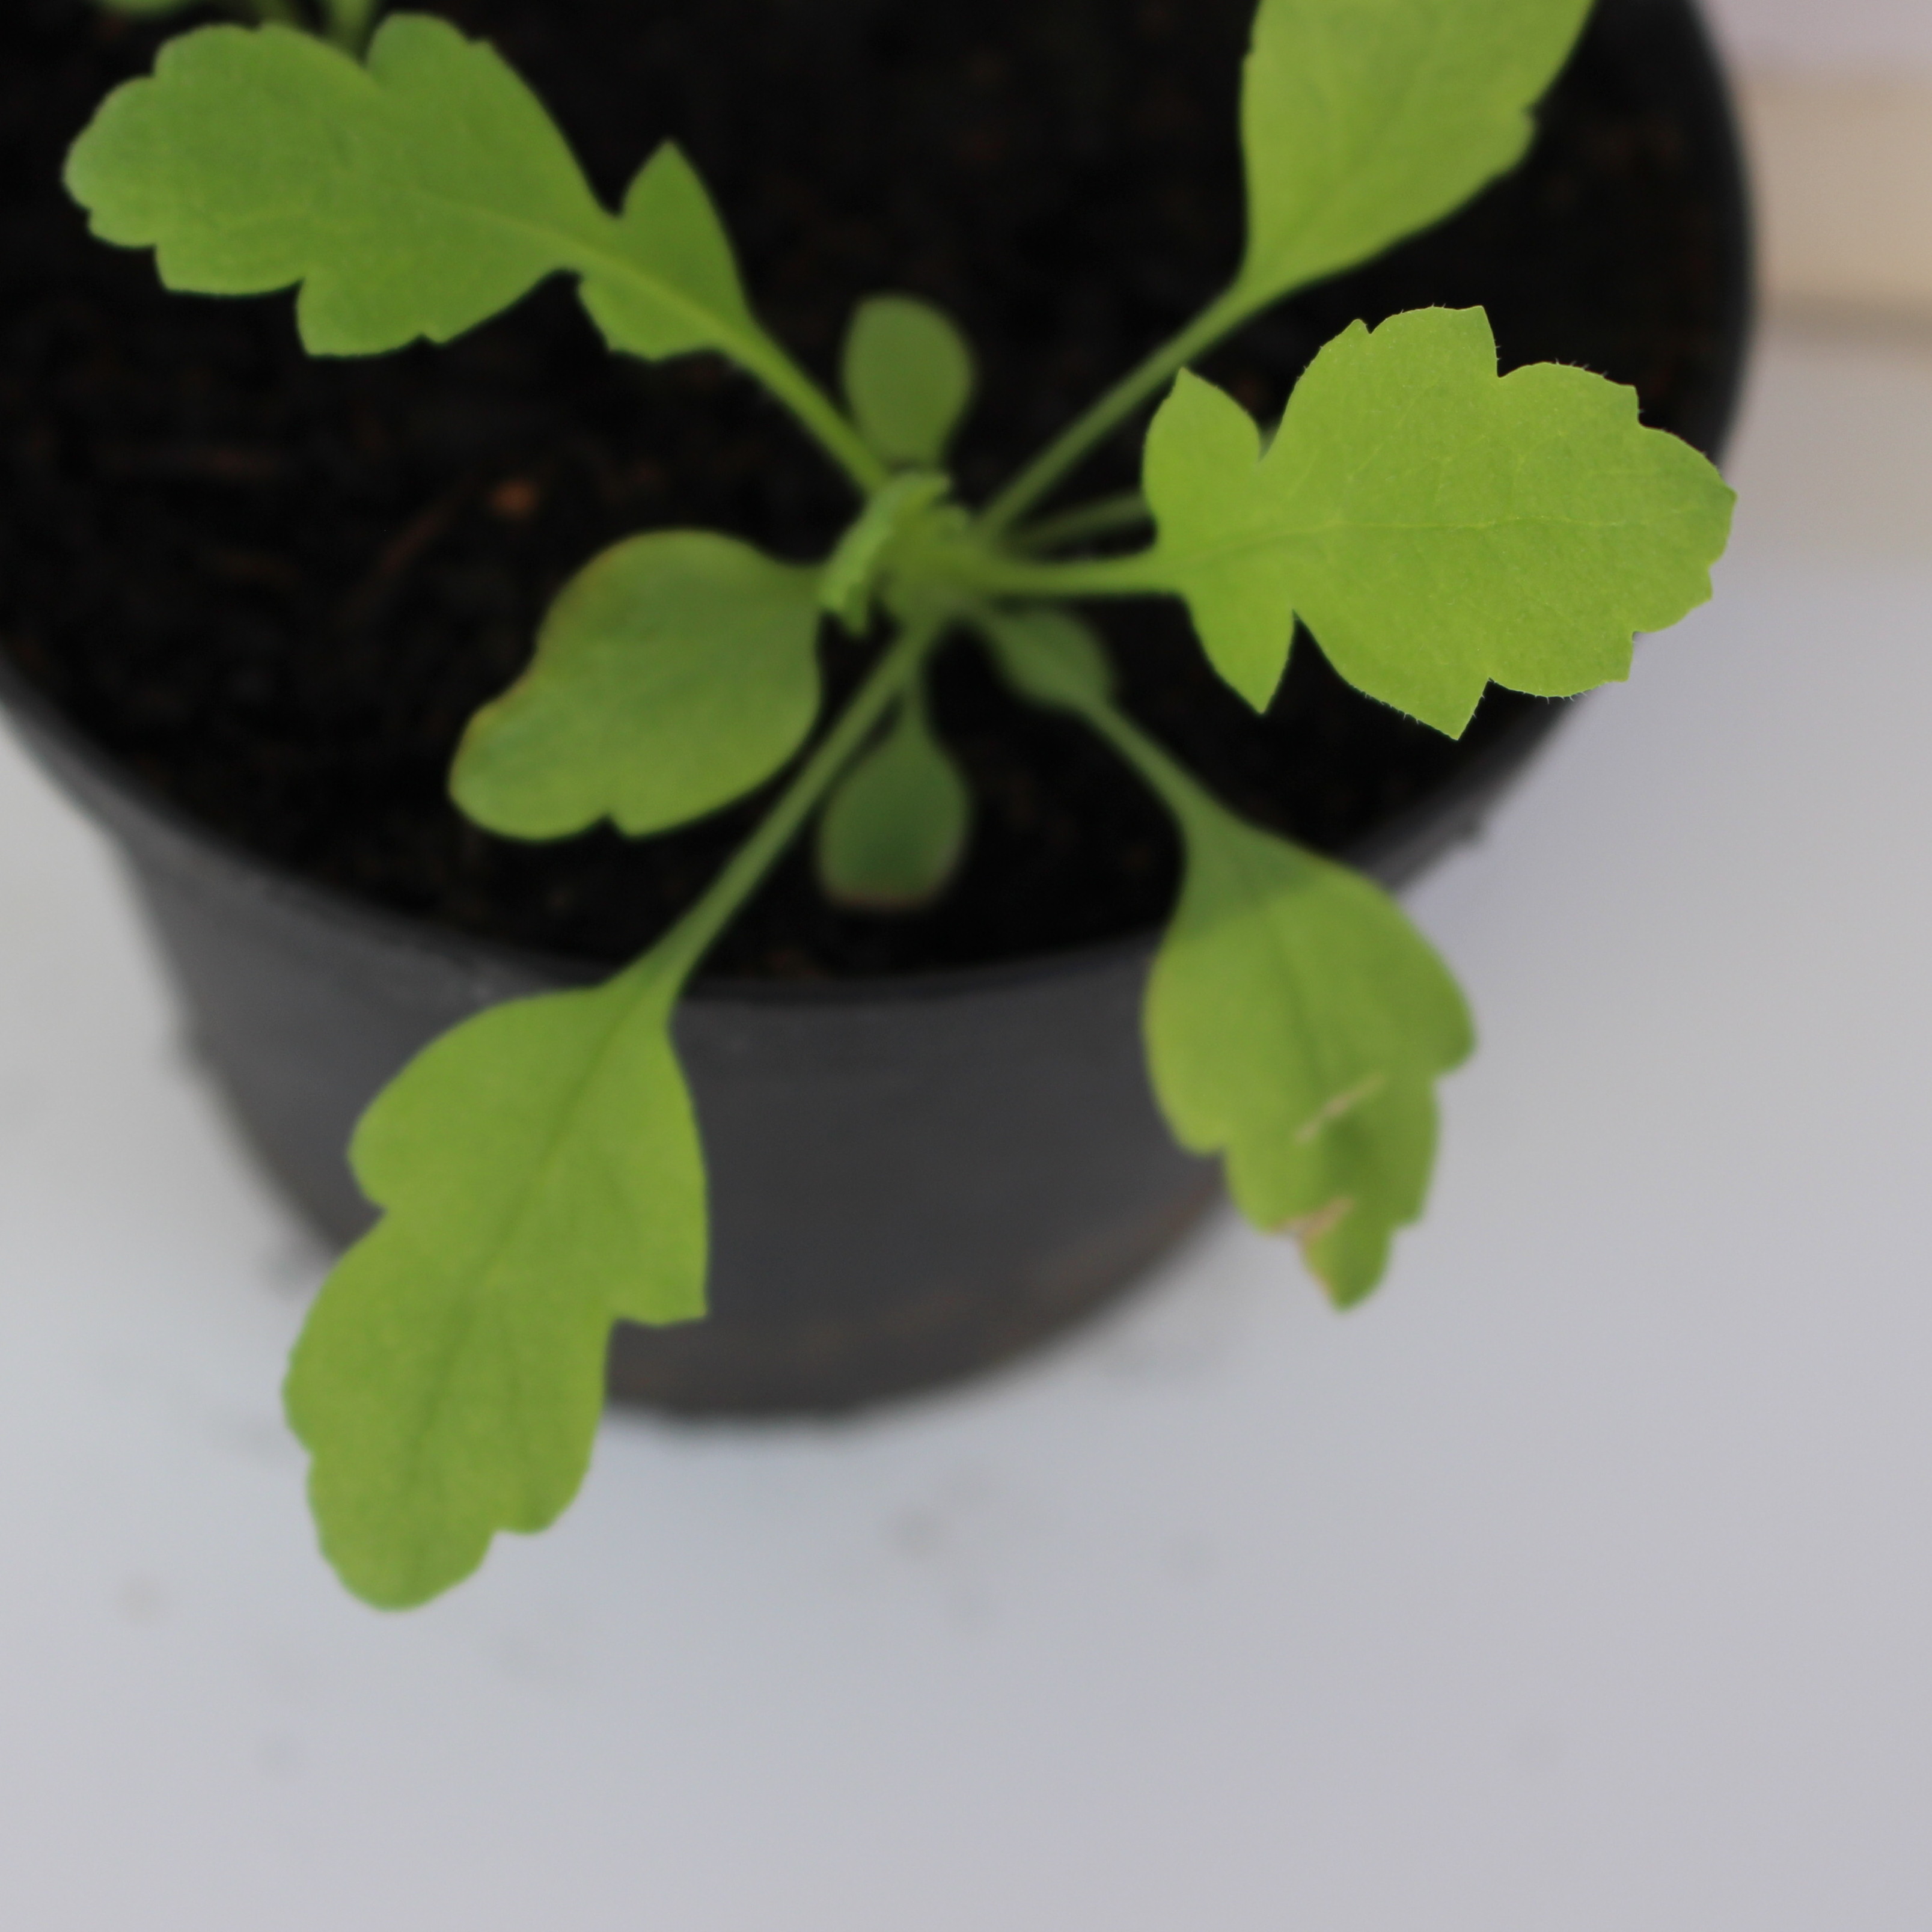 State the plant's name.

Papaver rhoeas
